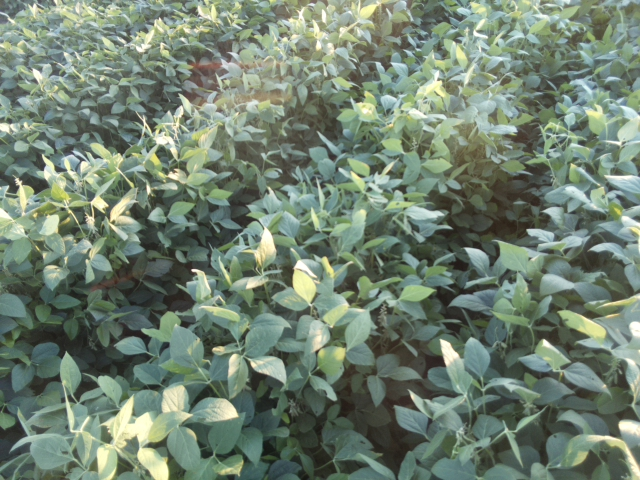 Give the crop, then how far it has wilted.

soybean, leaflets folding inward at secondary pulvinus with no turgor loss in leaflets or petioles
